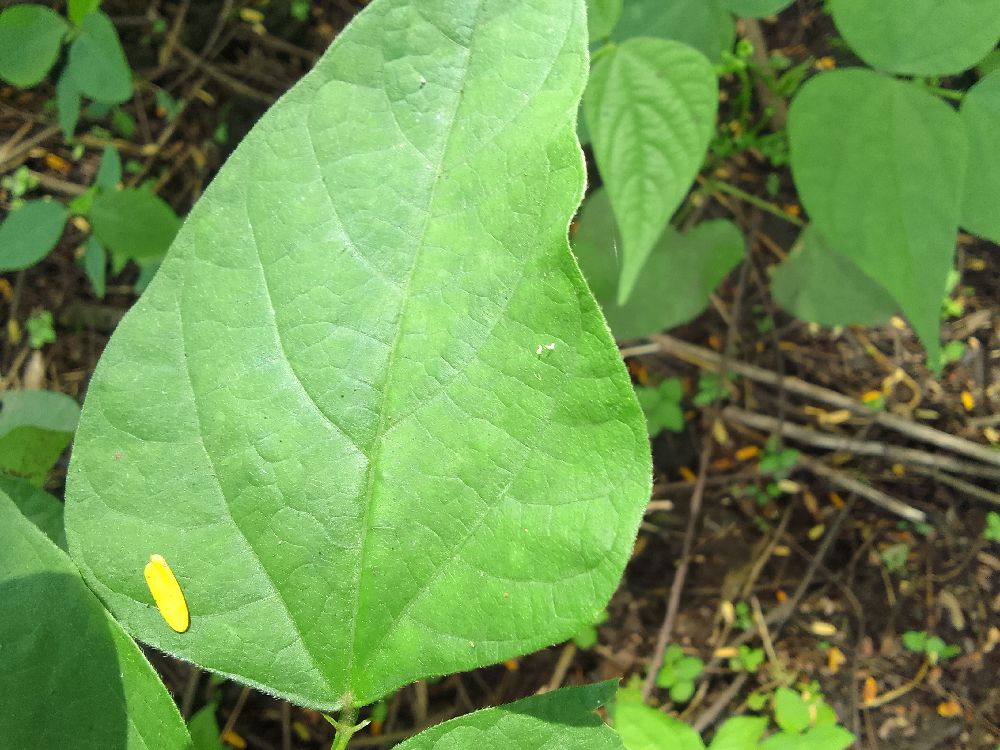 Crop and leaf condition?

common bean, healthy
